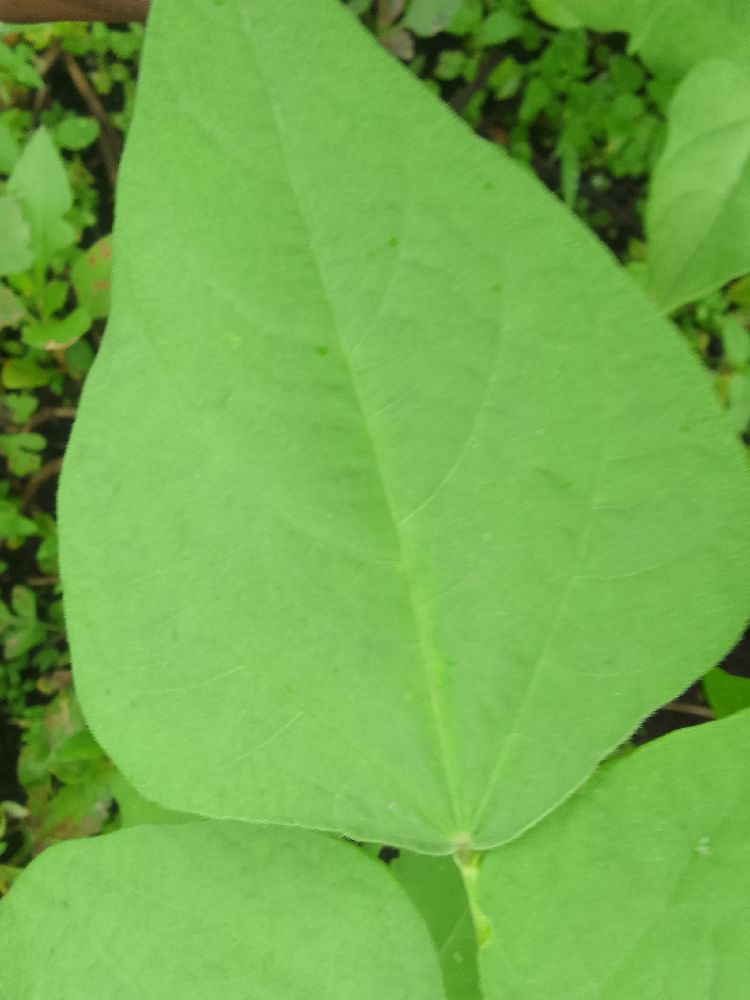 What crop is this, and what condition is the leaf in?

common bean, healthy
